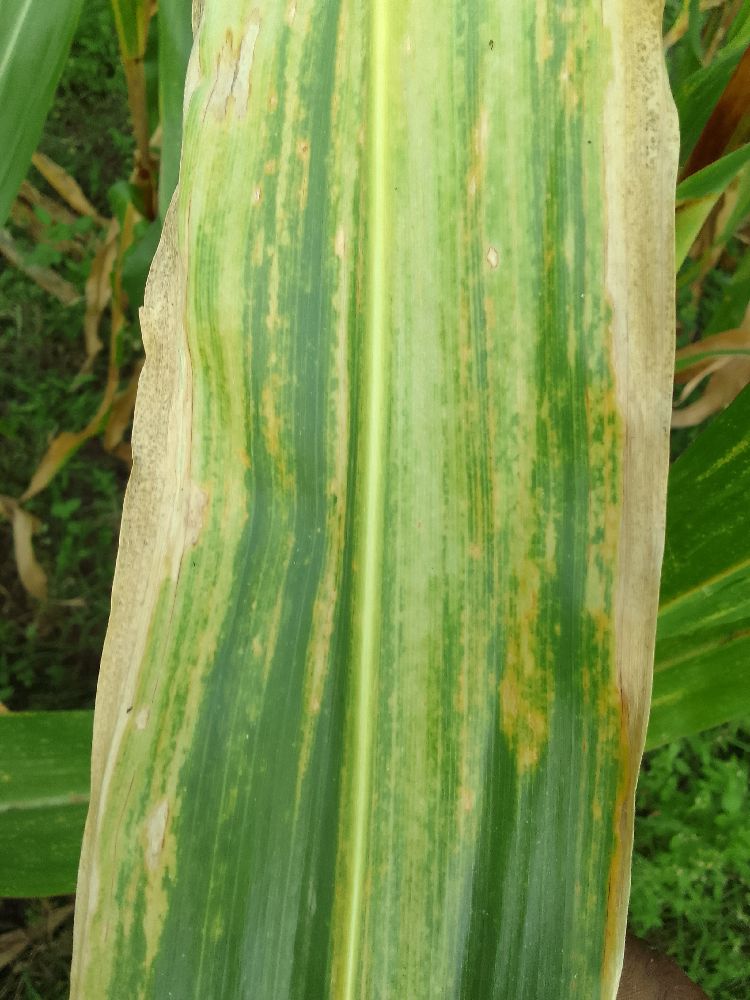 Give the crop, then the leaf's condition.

maize, maize lethal necrosis
